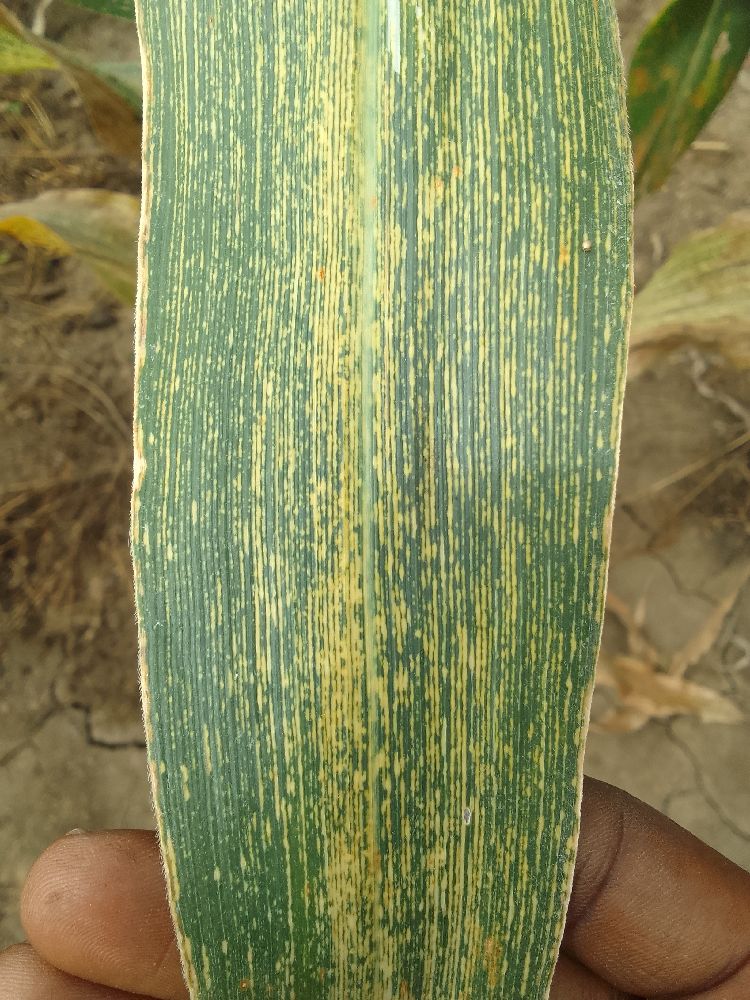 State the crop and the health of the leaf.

maize, maize streak virus
